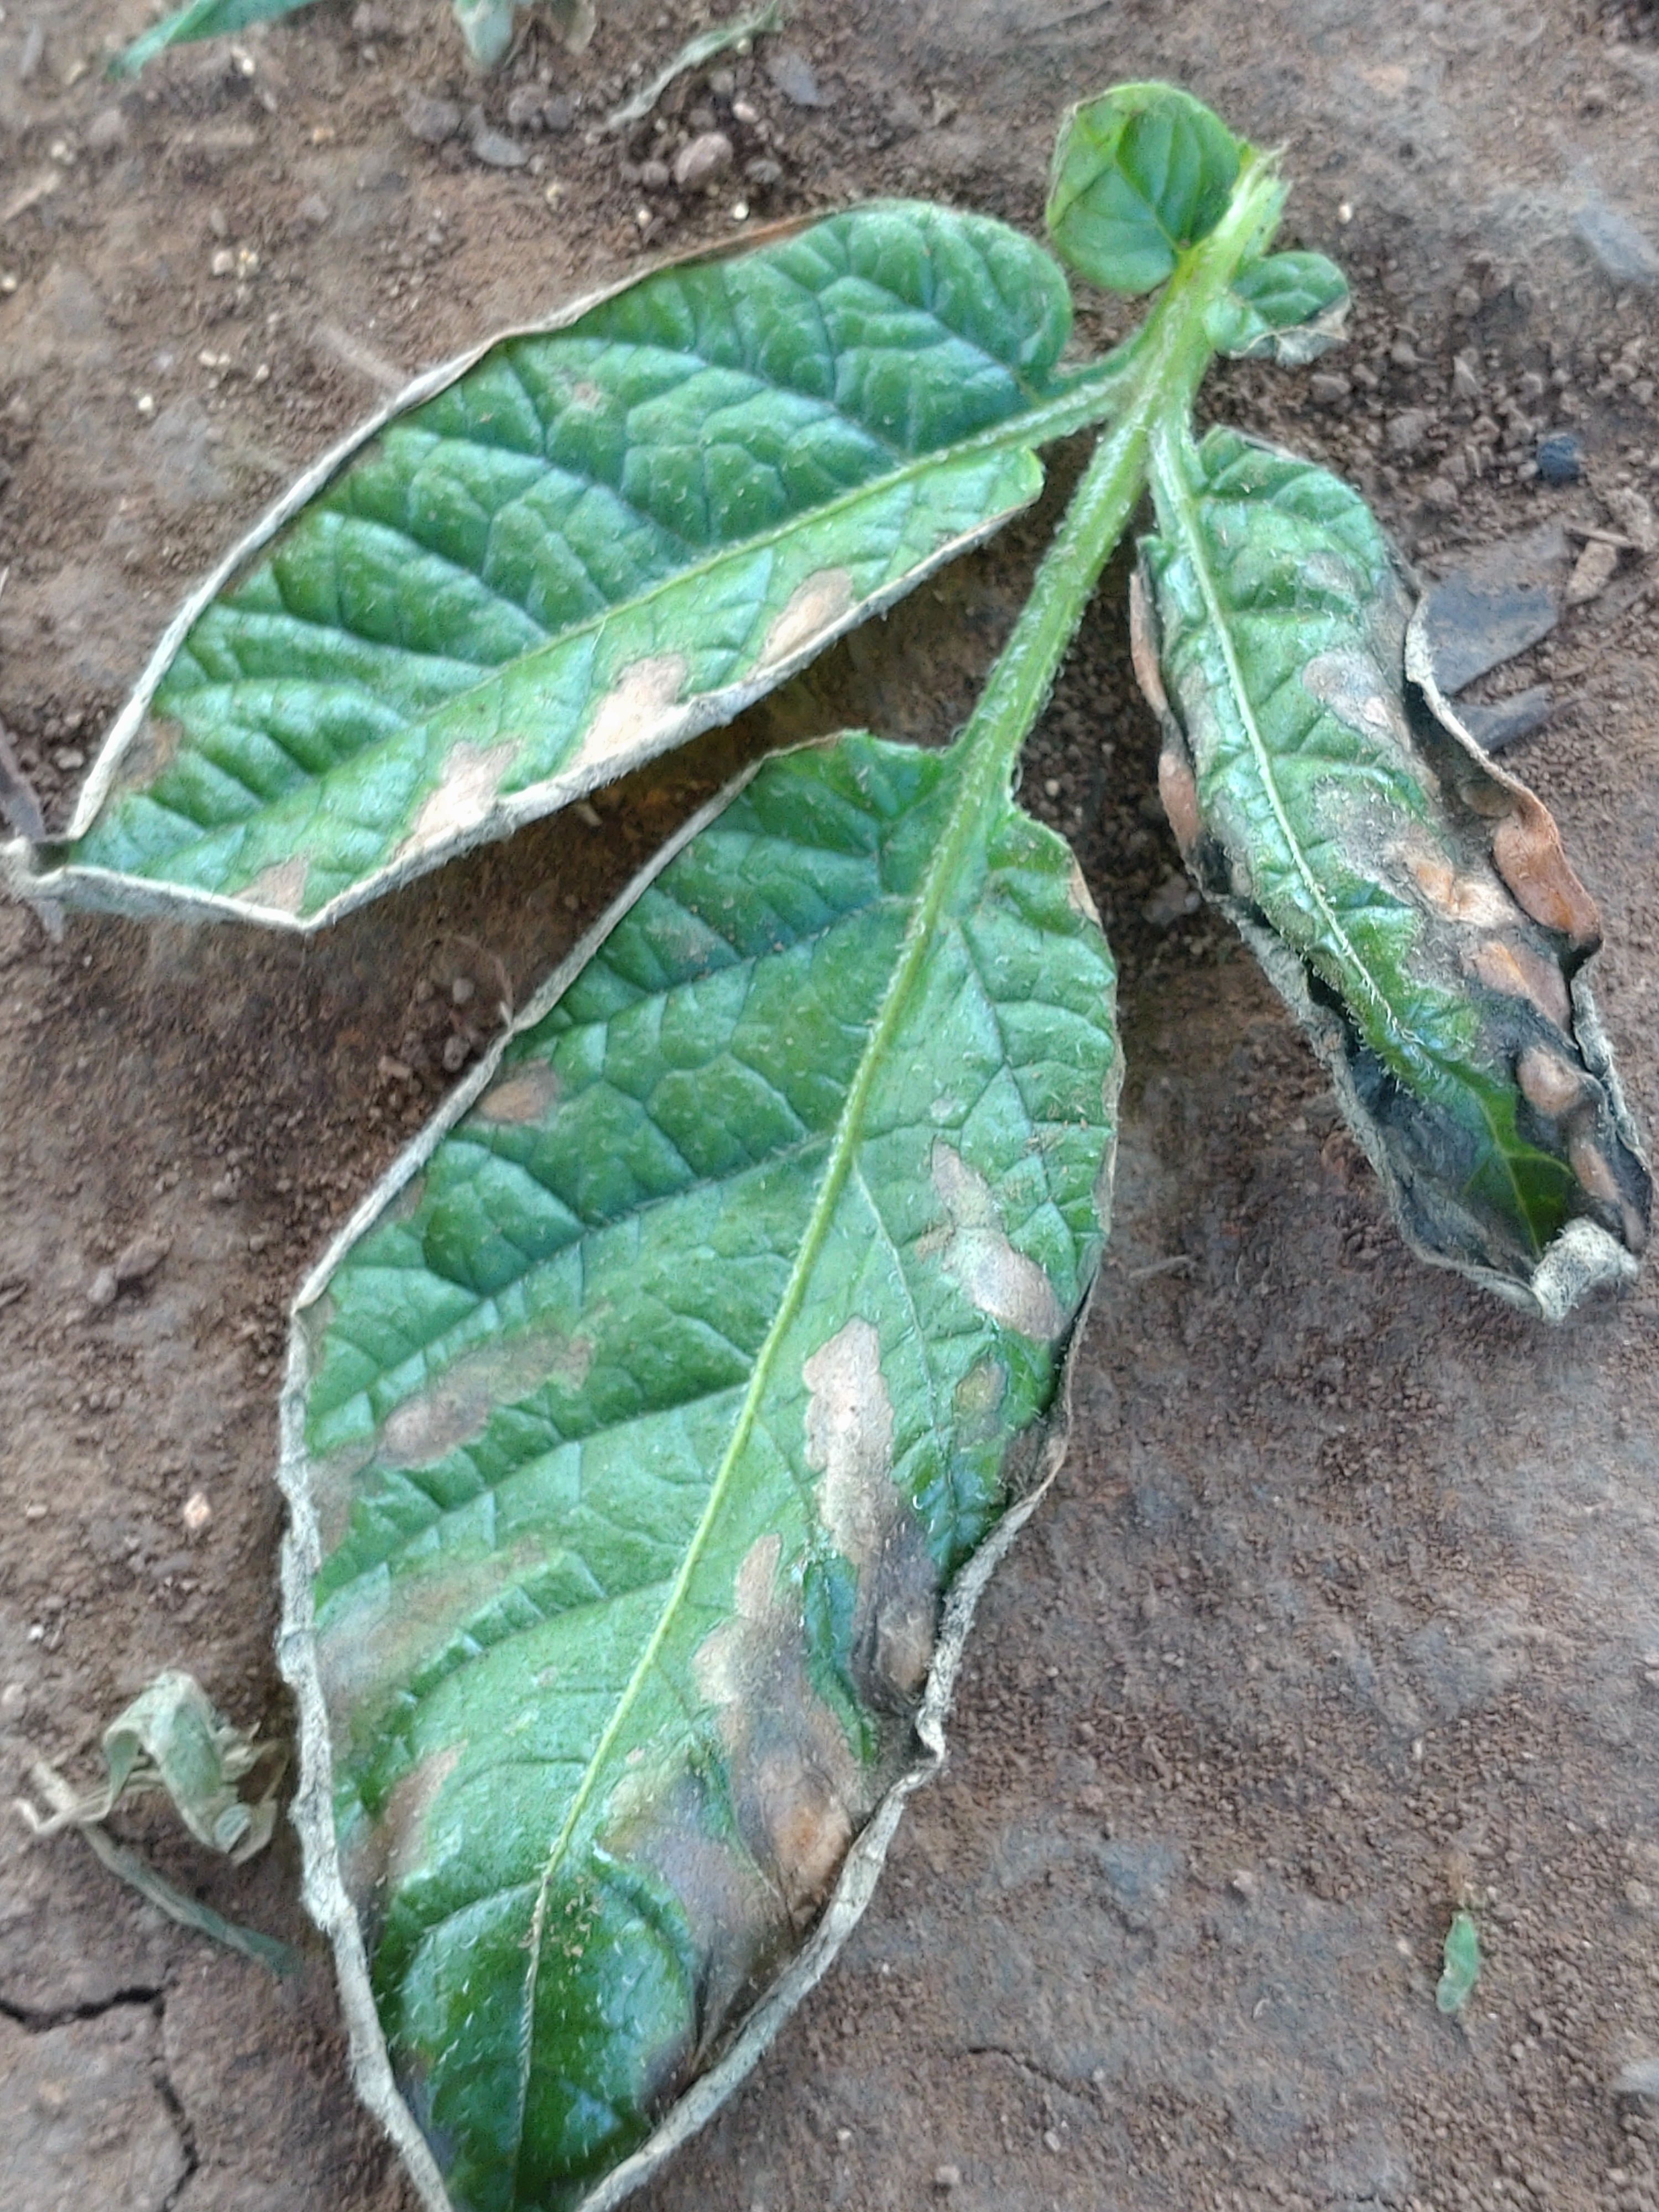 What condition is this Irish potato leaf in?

early blight
